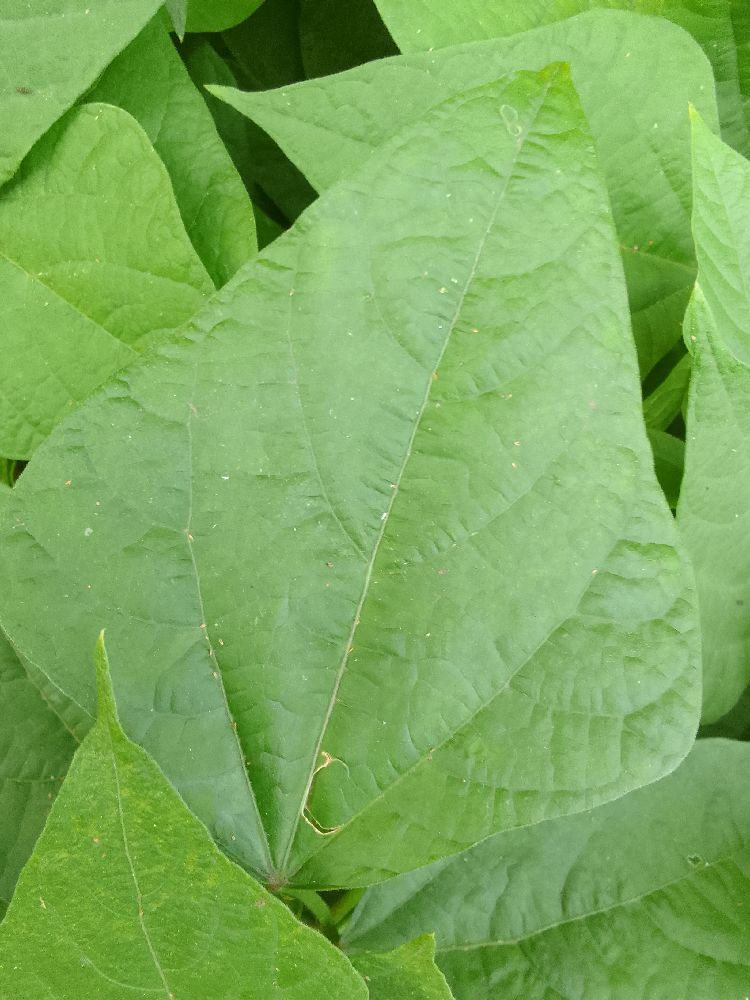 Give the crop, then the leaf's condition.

common bean, healthy
